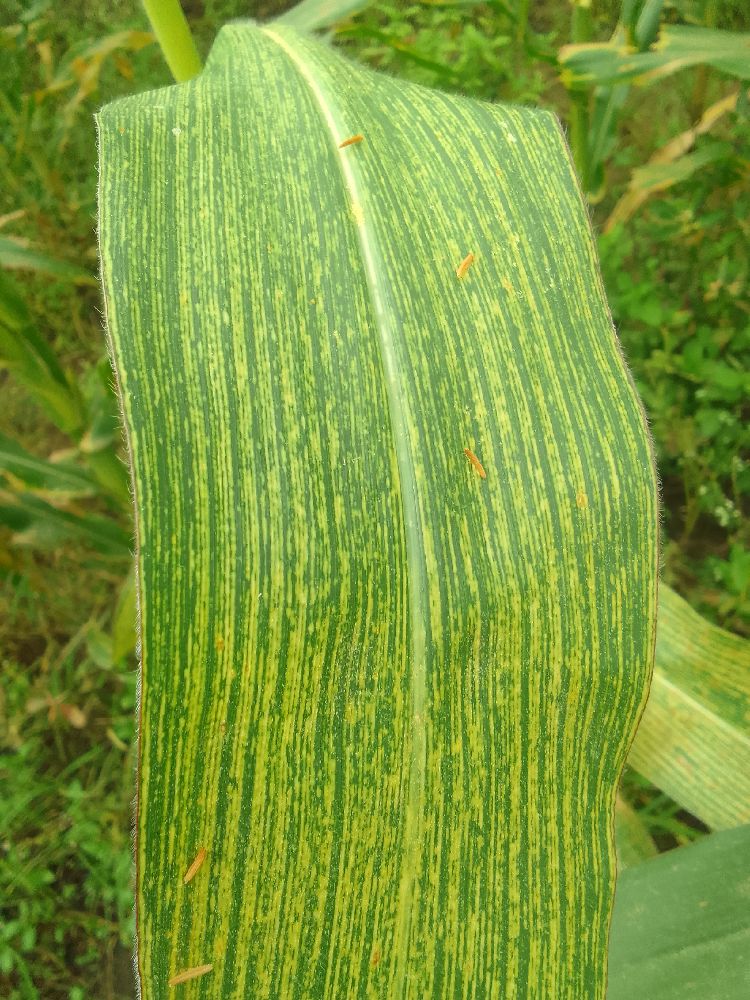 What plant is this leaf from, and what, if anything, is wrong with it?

maize, maize streak virus
